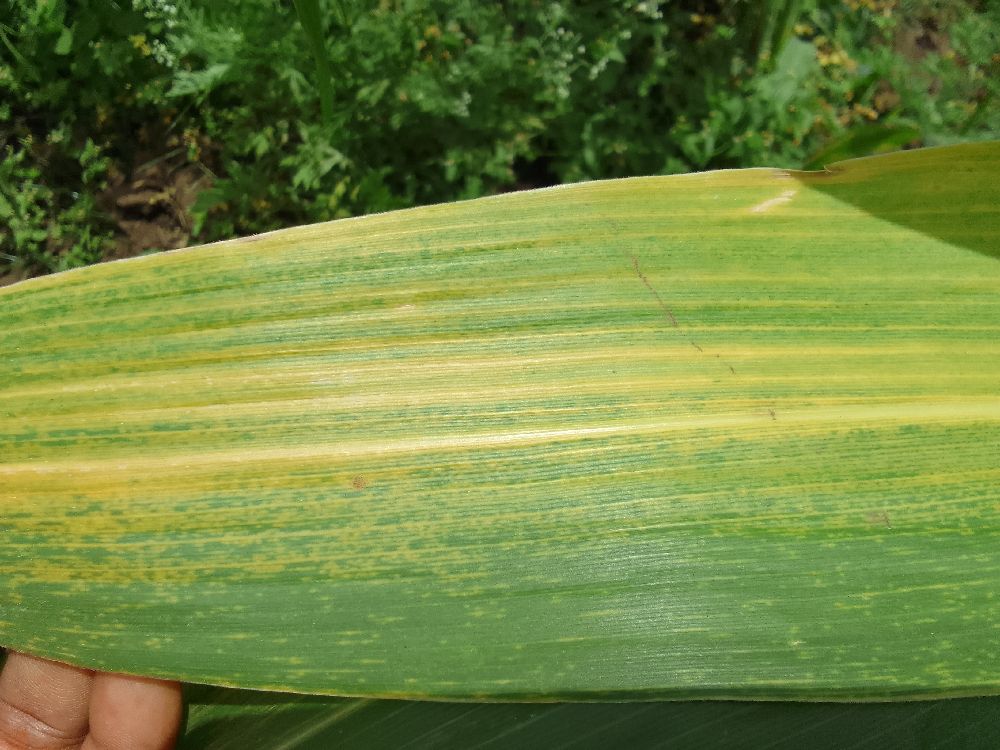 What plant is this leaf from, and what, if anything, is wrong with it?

maize, maize lethal necrosis
